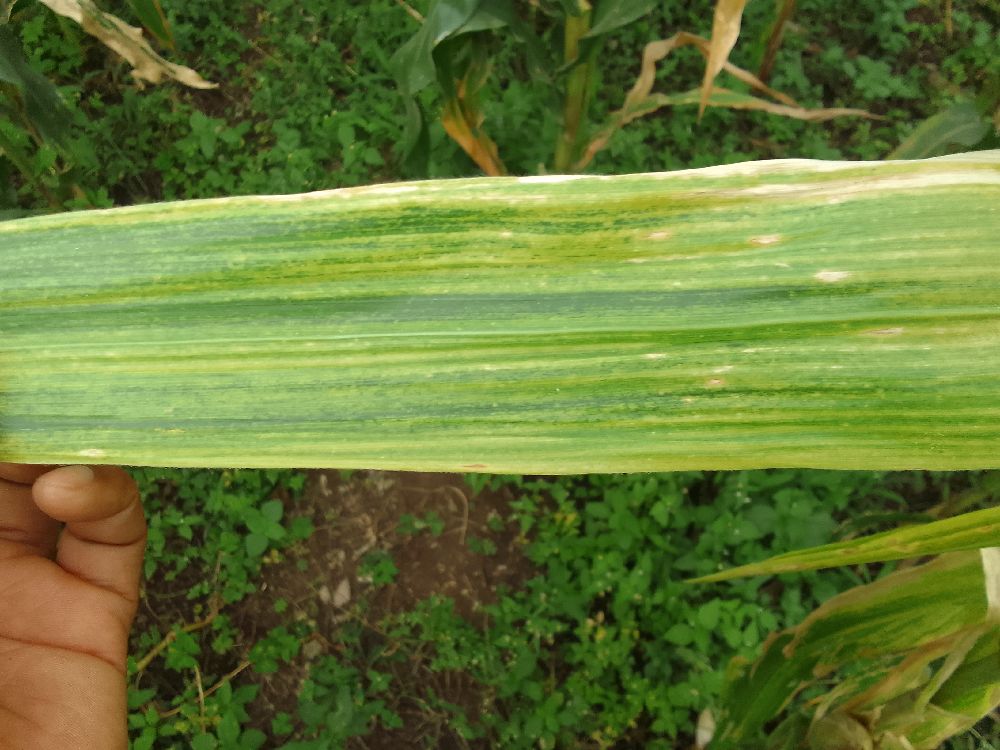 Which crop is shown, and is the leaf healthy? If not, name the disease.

maize, maize lethal necrosis
